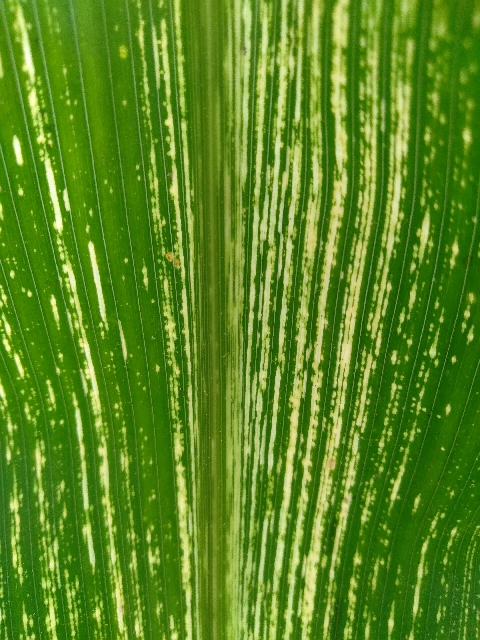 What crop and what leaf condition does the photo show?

maize, maize streak virus
